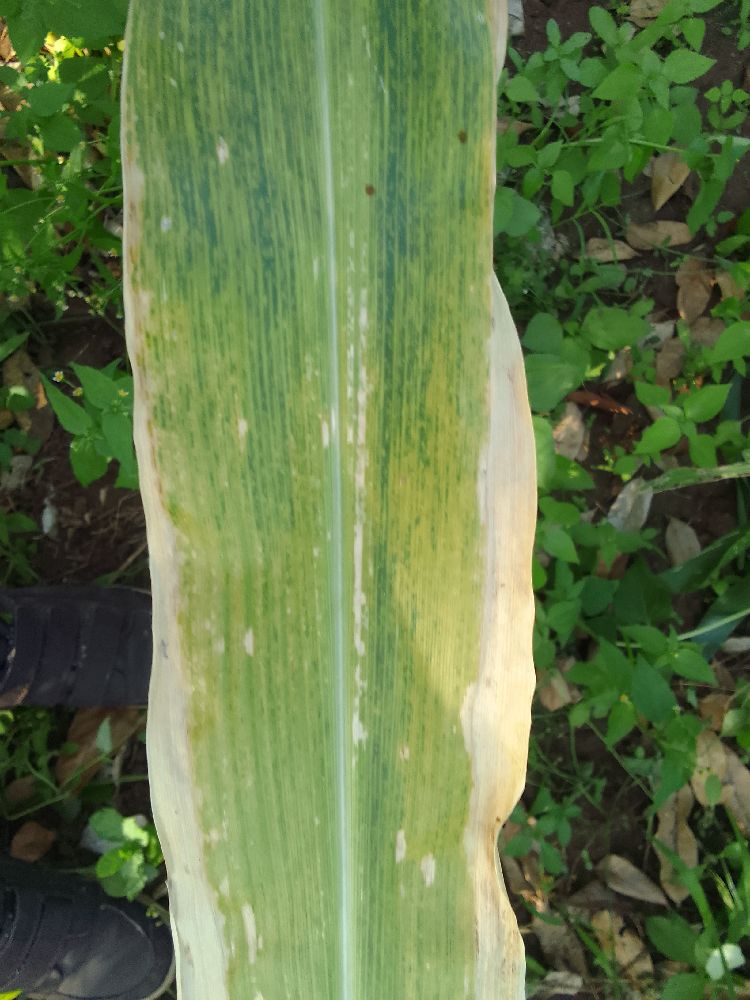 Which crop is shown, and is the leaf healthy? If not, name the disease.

maize, maize lethal necrosis
